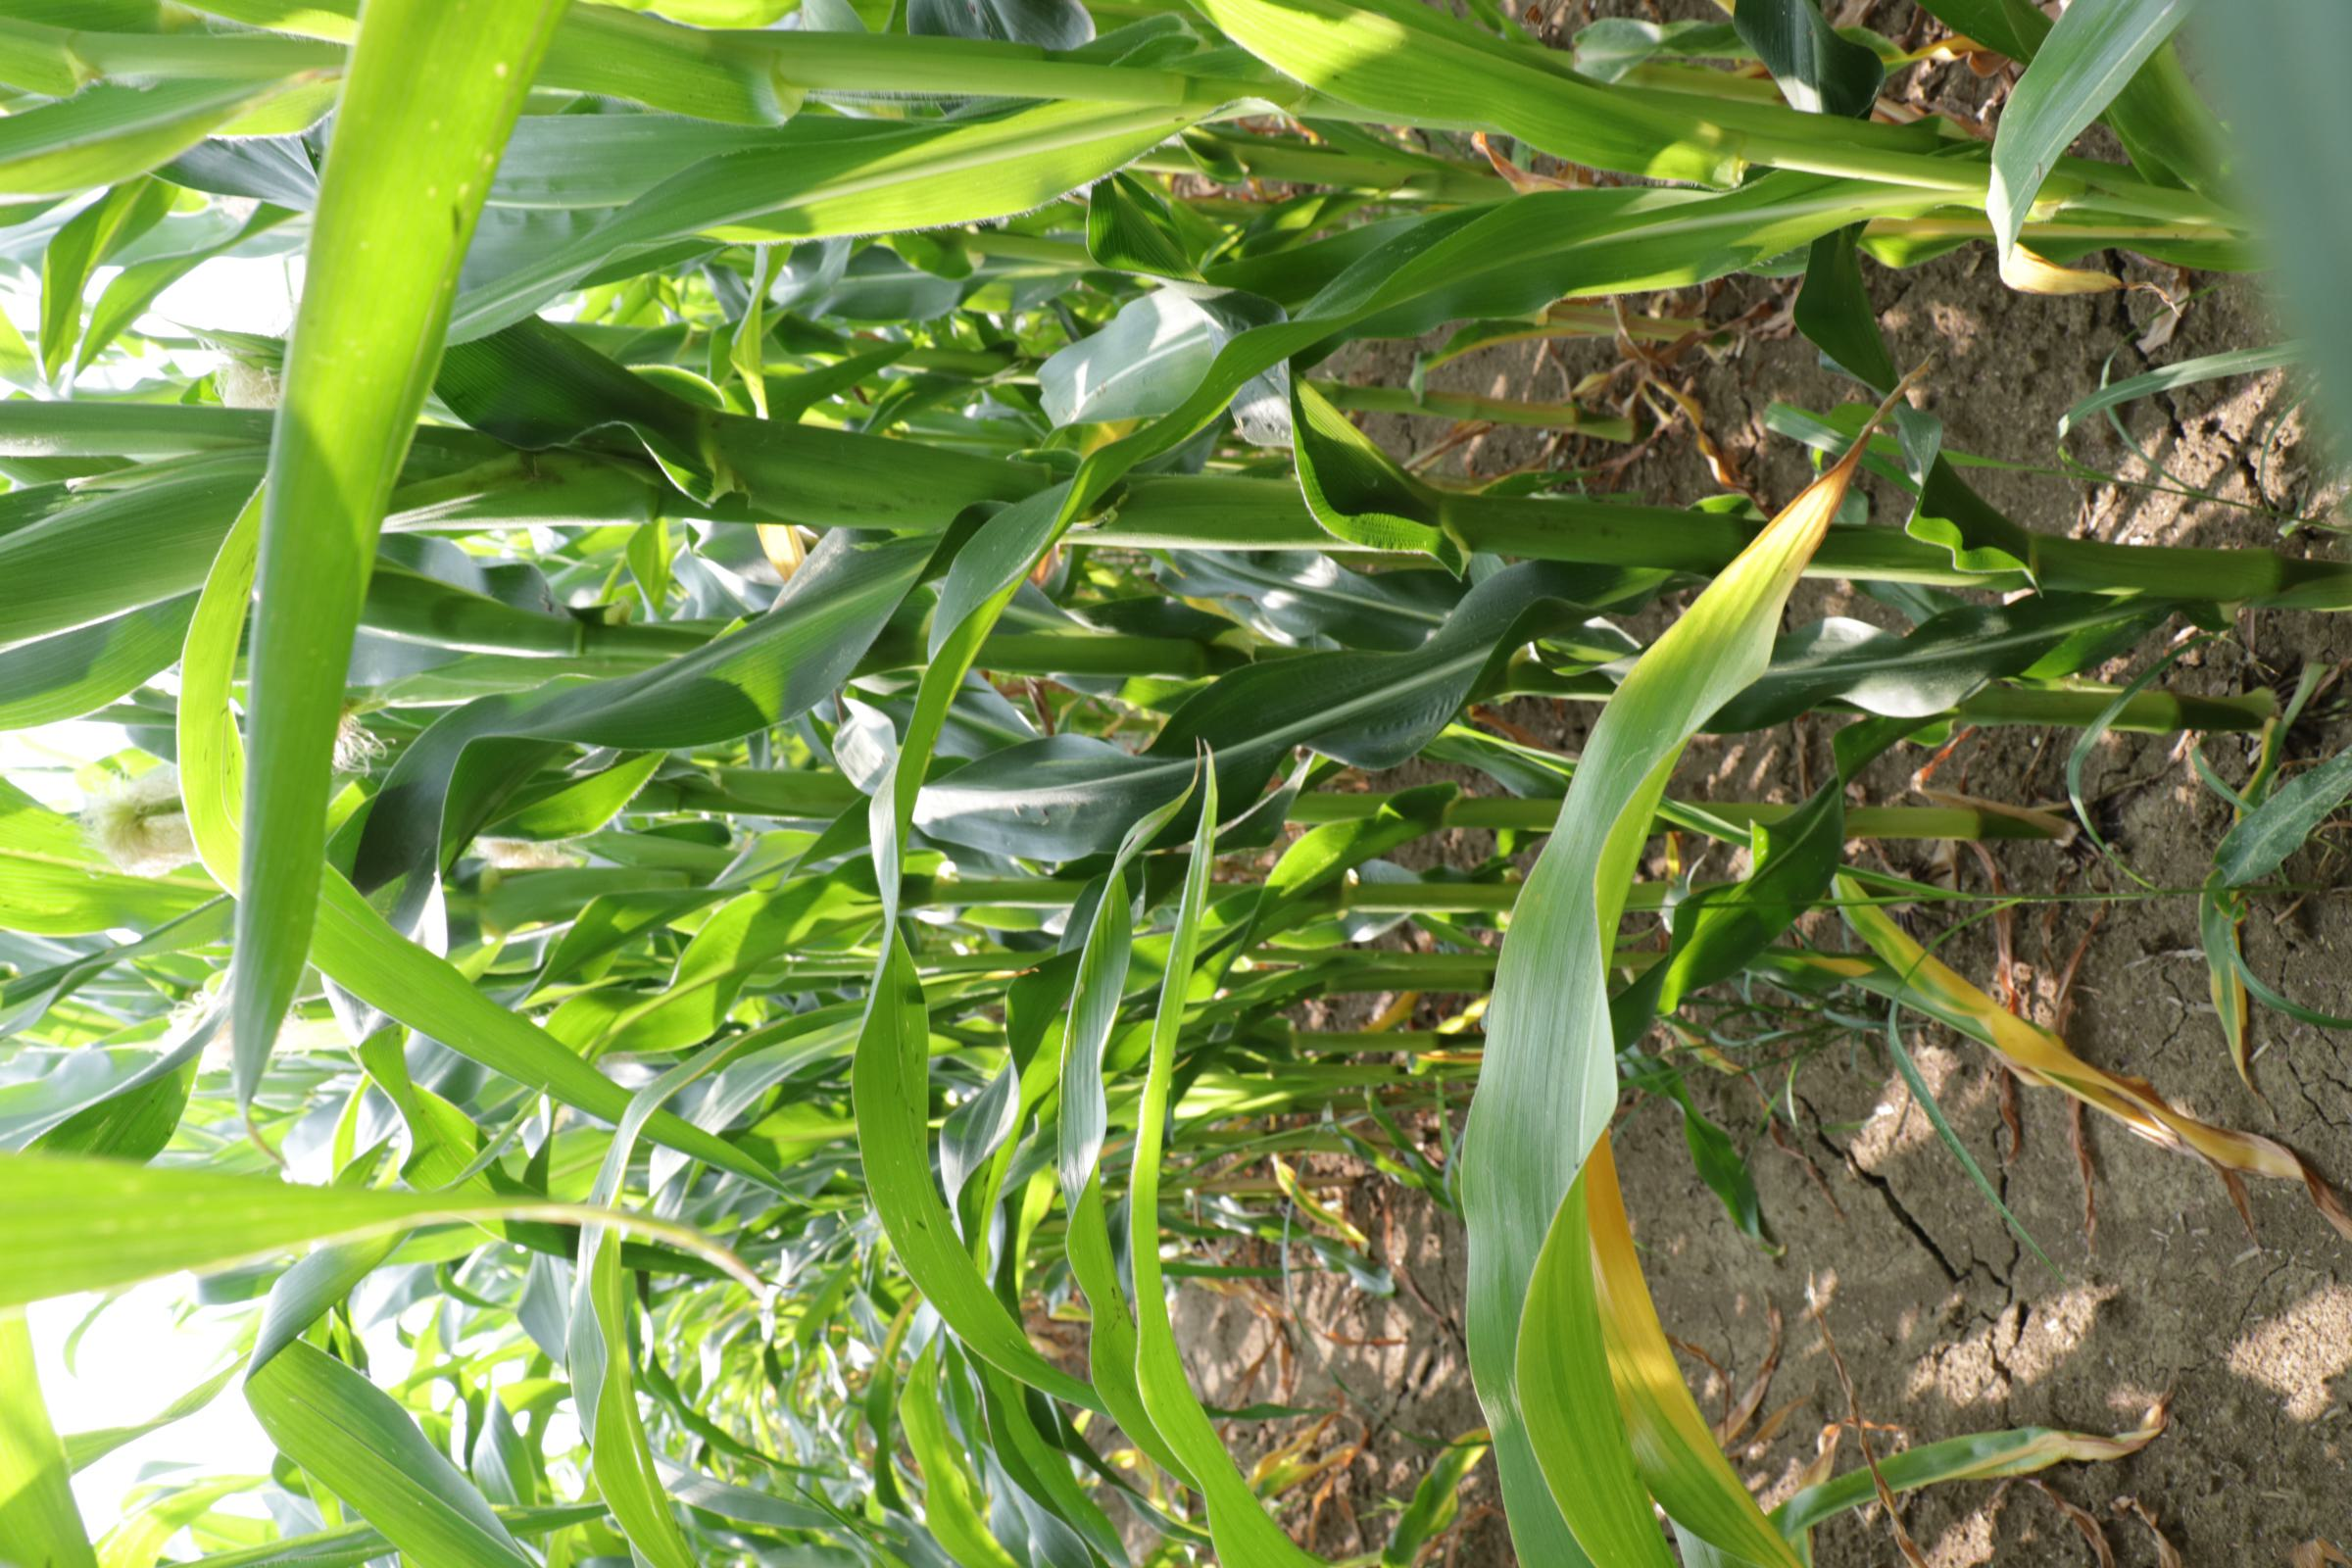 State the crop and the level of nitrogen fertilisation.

maize, full nitrogen fertilisation
